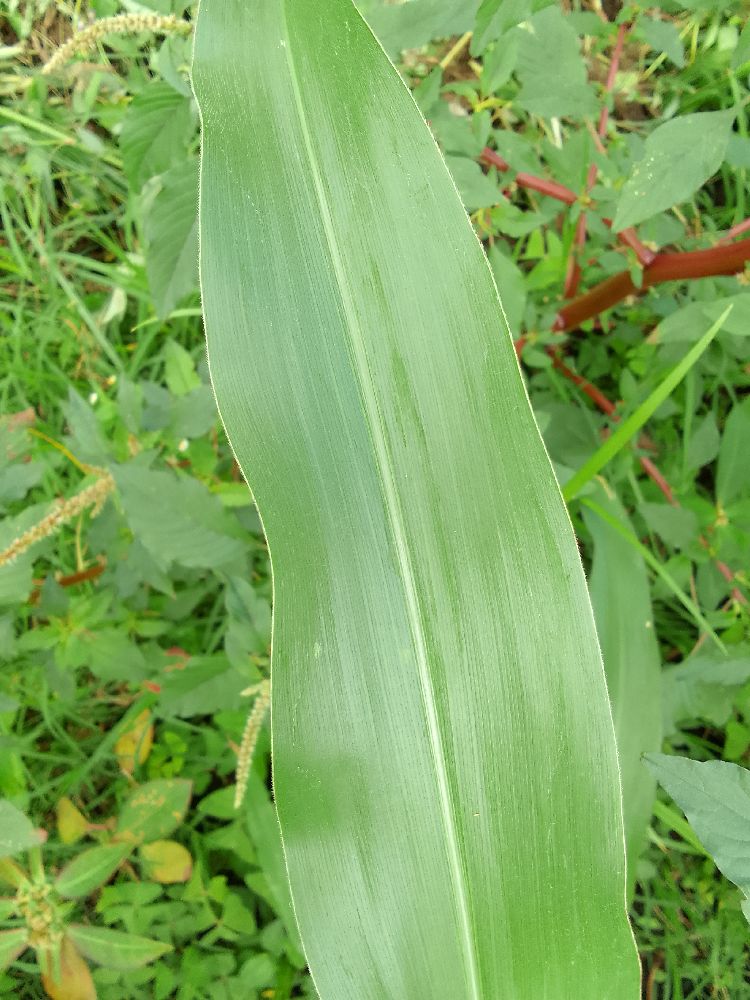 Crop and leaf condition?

maize, healthy
